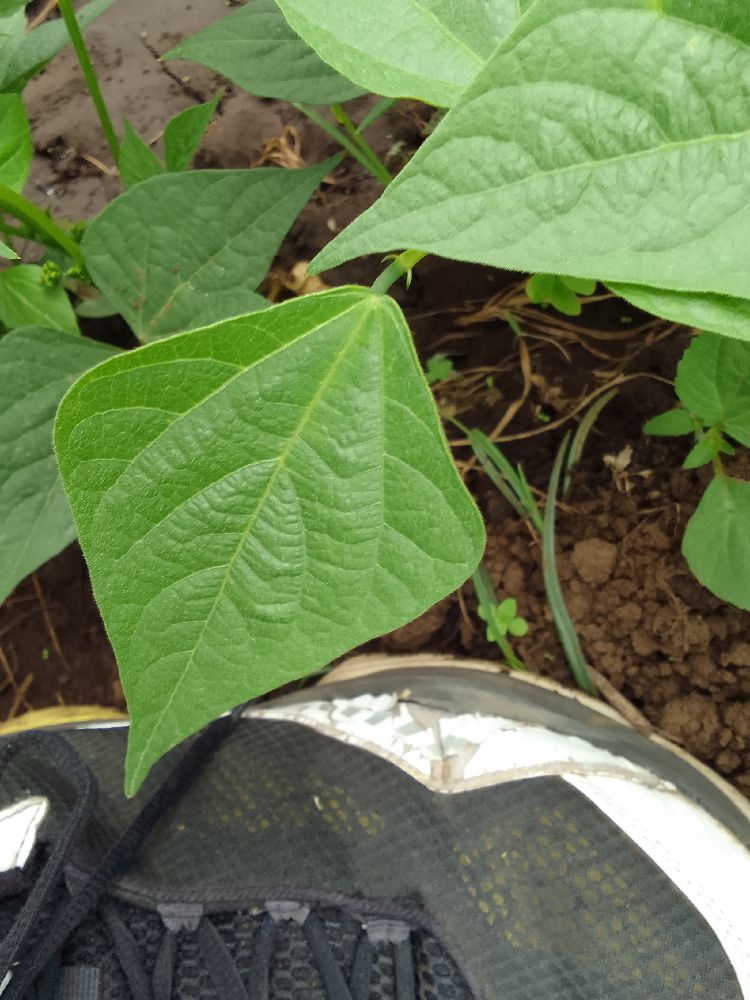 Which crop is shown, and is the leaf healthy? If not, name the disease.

common bean, healthy
